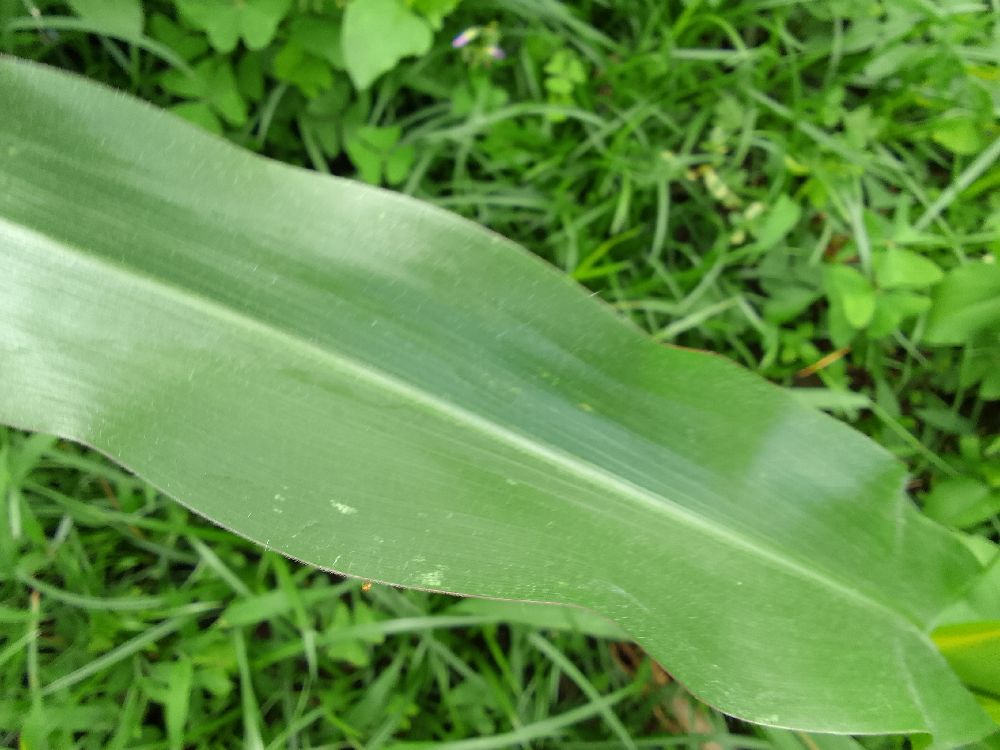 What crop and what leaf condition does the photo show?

maize, healthy
